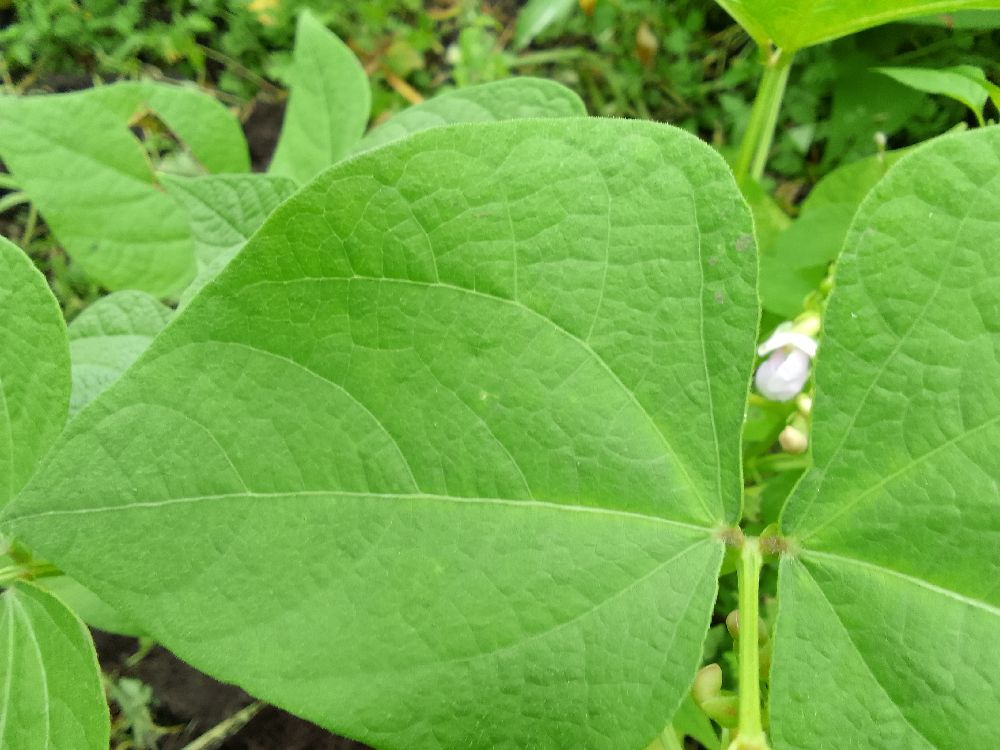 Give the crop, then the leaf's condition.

common bean, healthy
